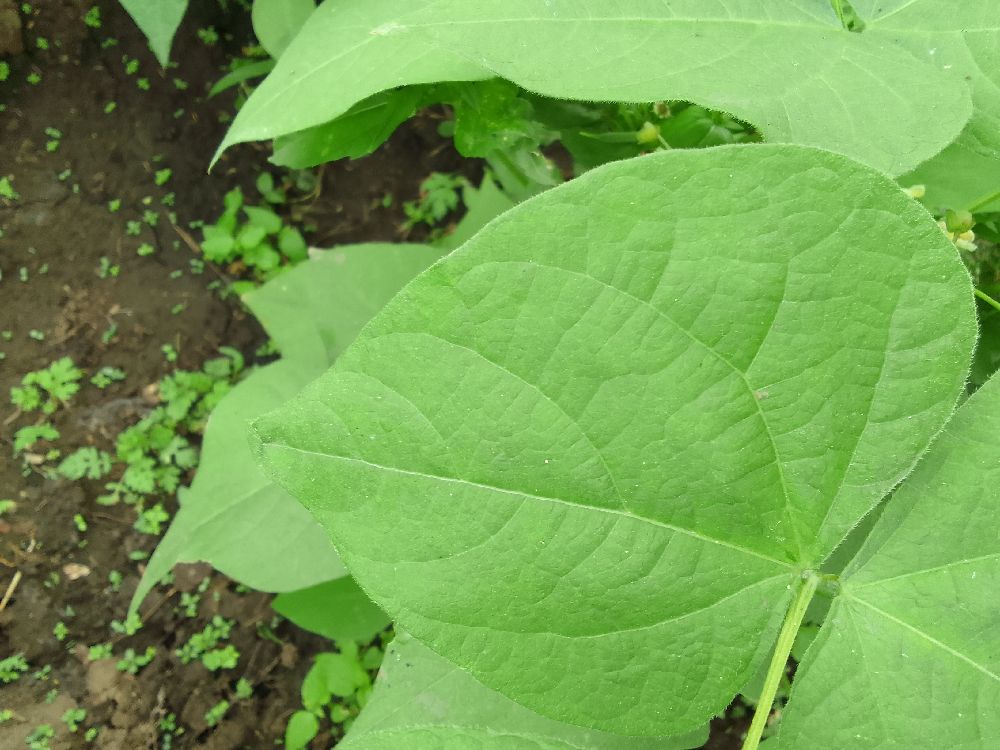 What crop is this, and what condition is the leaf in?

common bean, healthy
